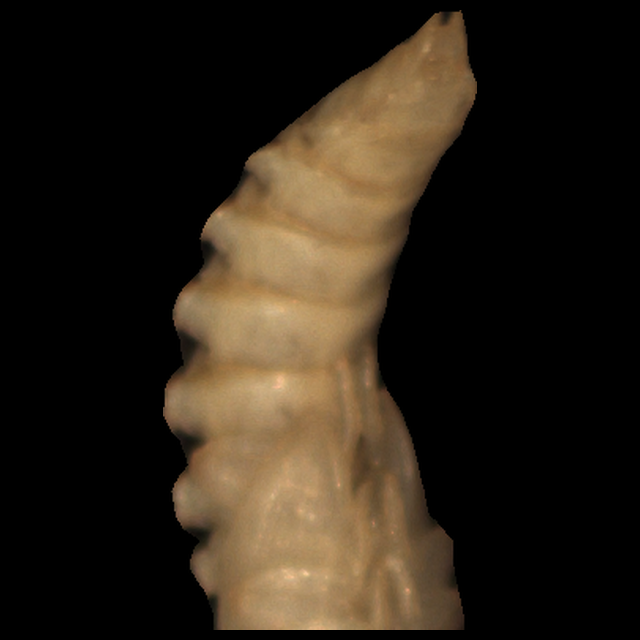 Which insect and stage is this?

mealworm pupa
